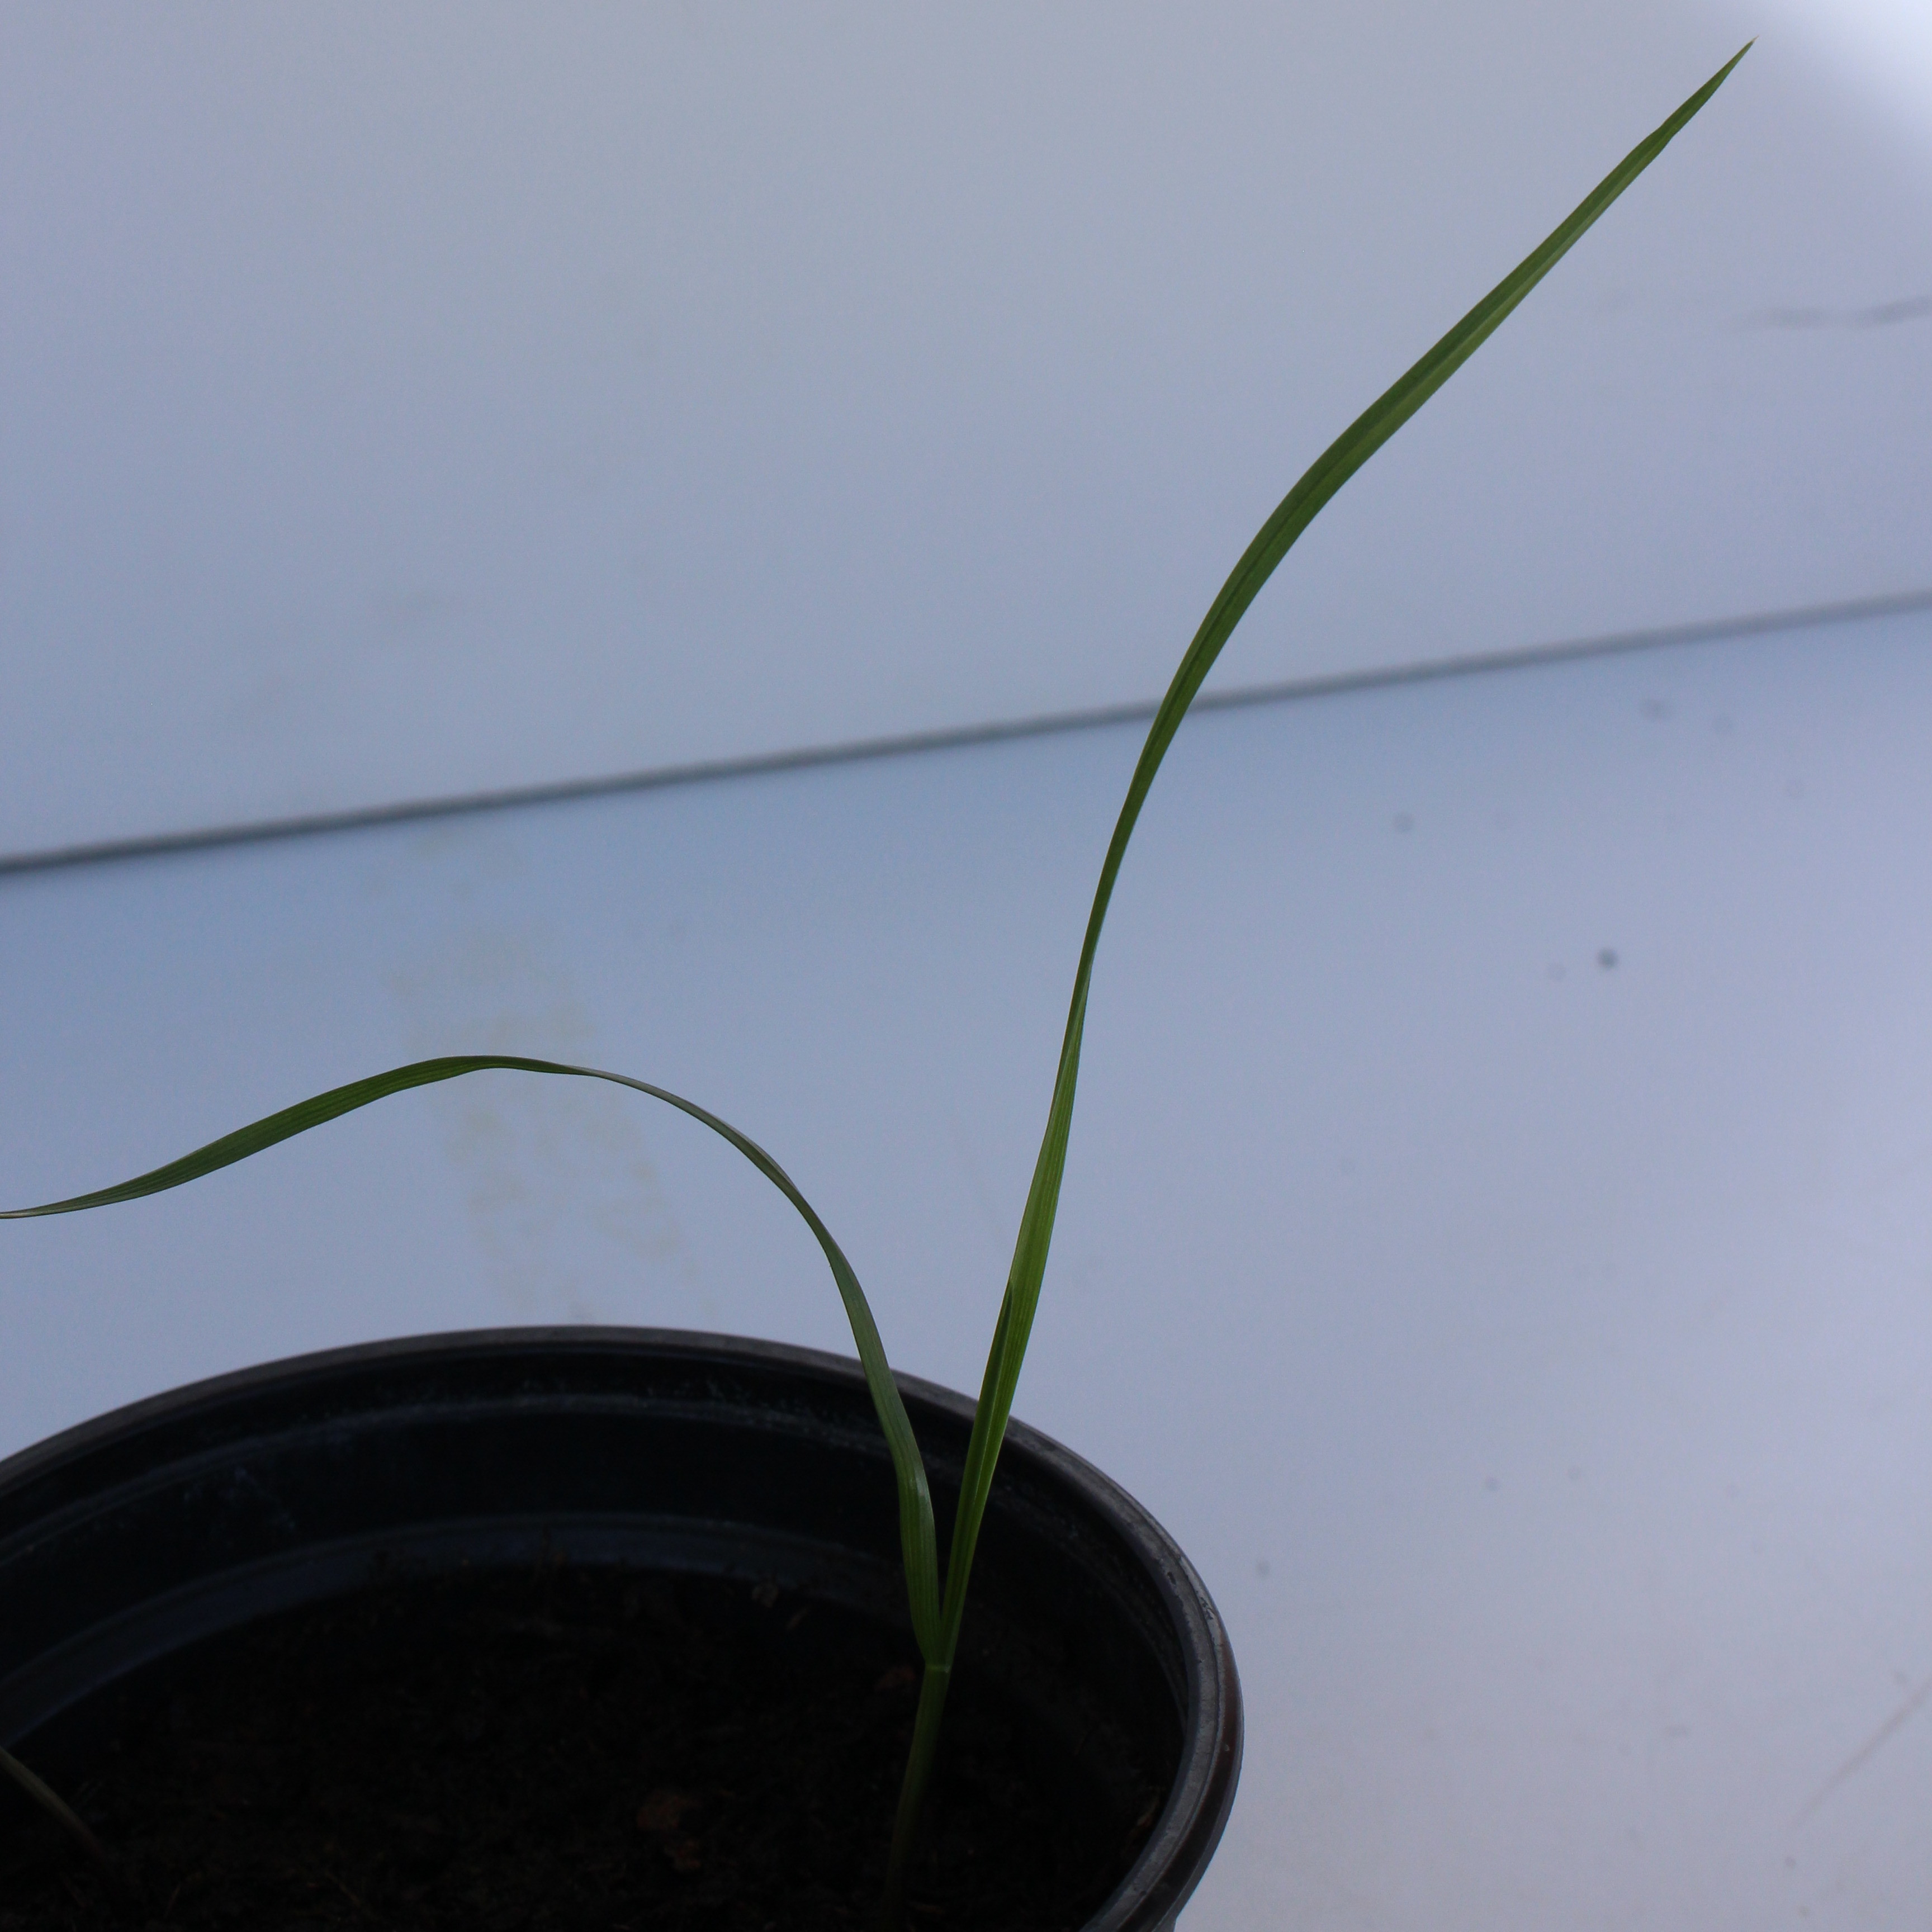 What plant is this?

Lolium multiflorum
